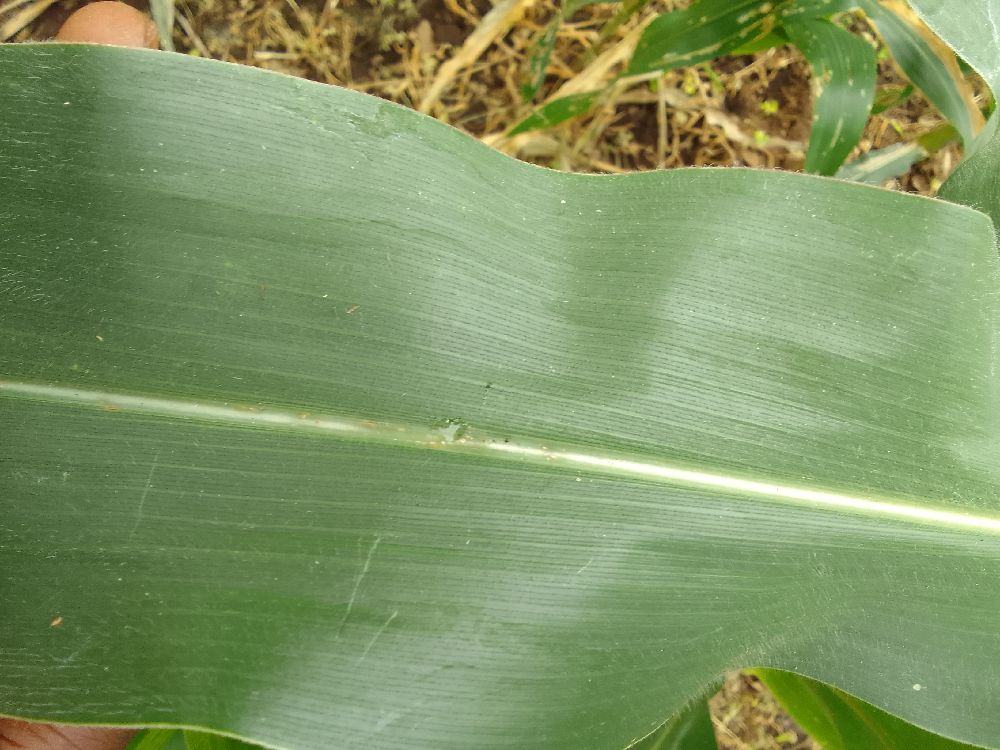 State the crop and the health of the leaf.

maize, healthy
